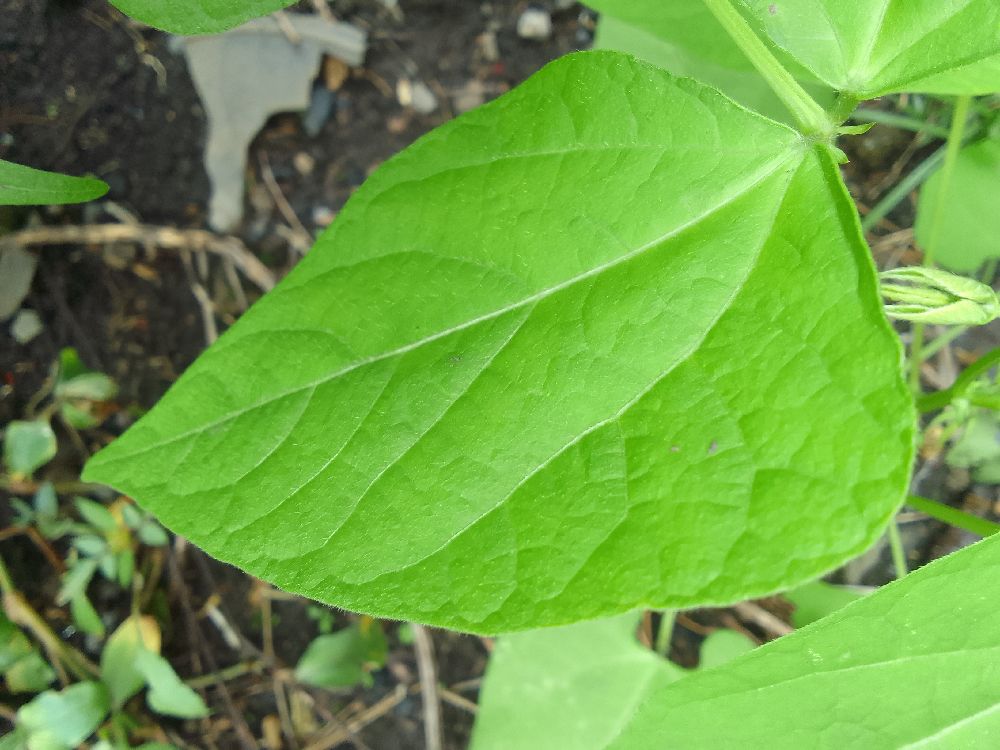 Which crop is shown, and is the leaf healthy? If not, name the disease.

common bean, healthy
